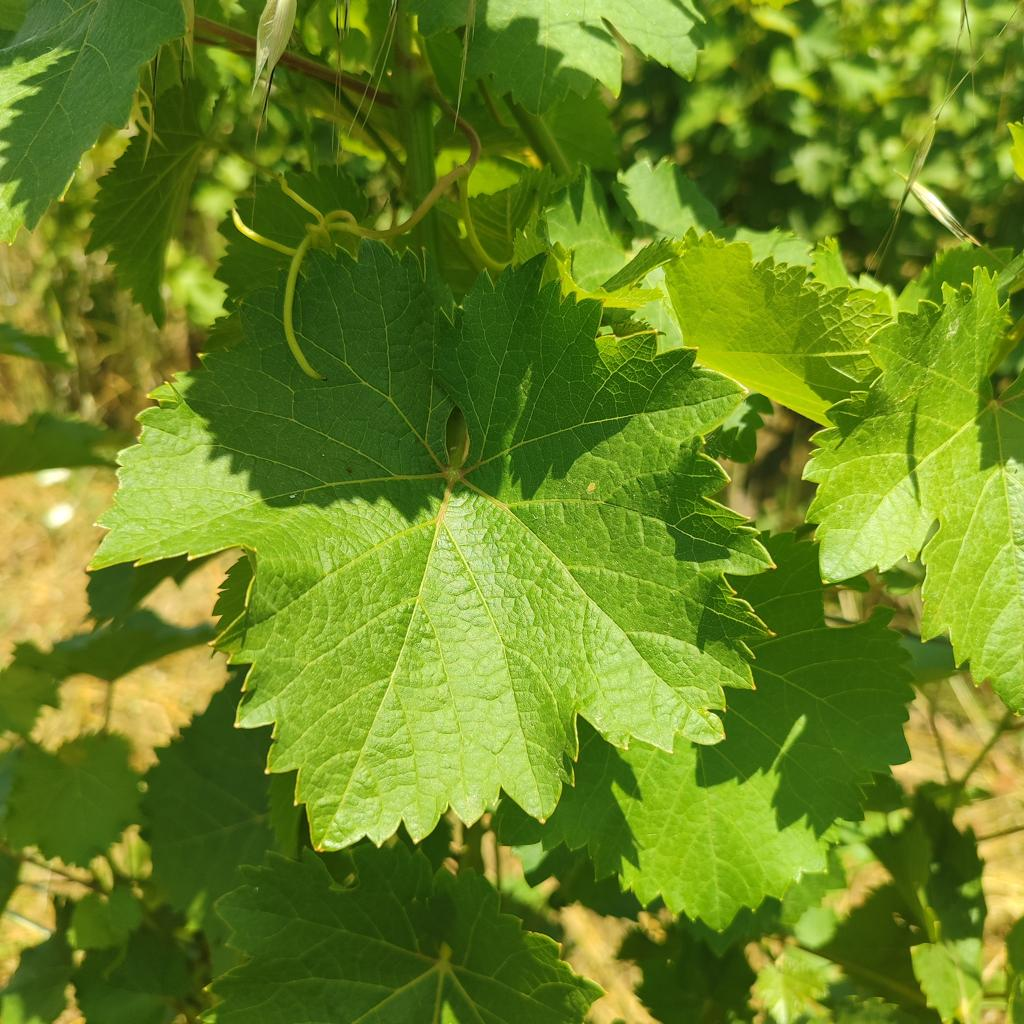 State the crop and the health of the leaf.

grapevine, healthy
